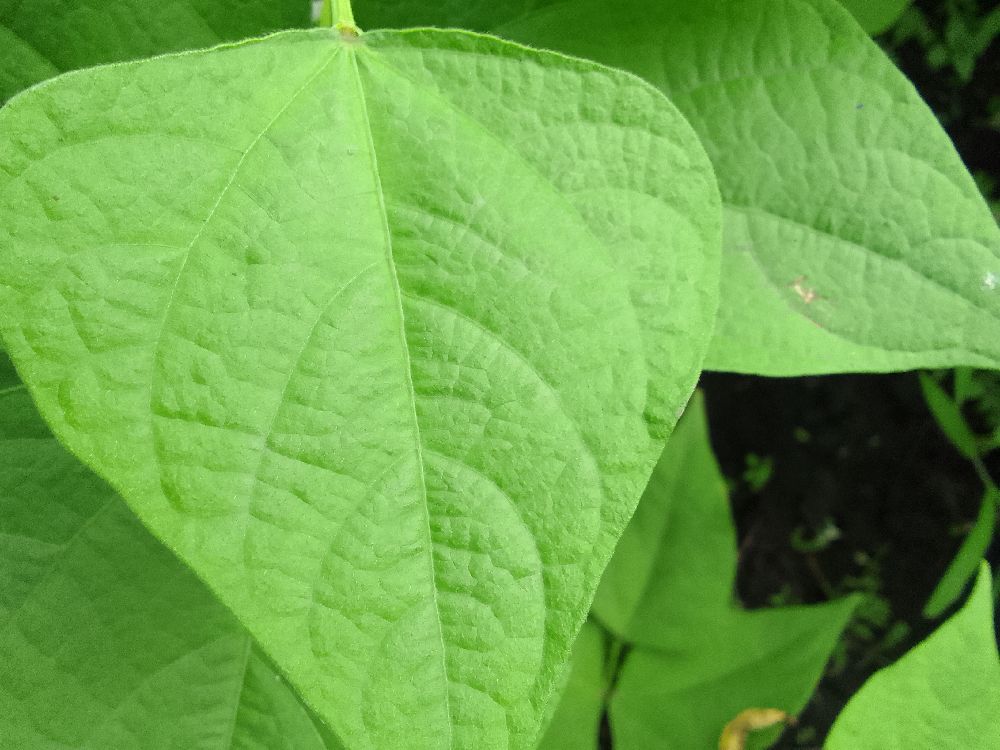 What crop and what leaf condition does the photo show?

common bean, healthy
